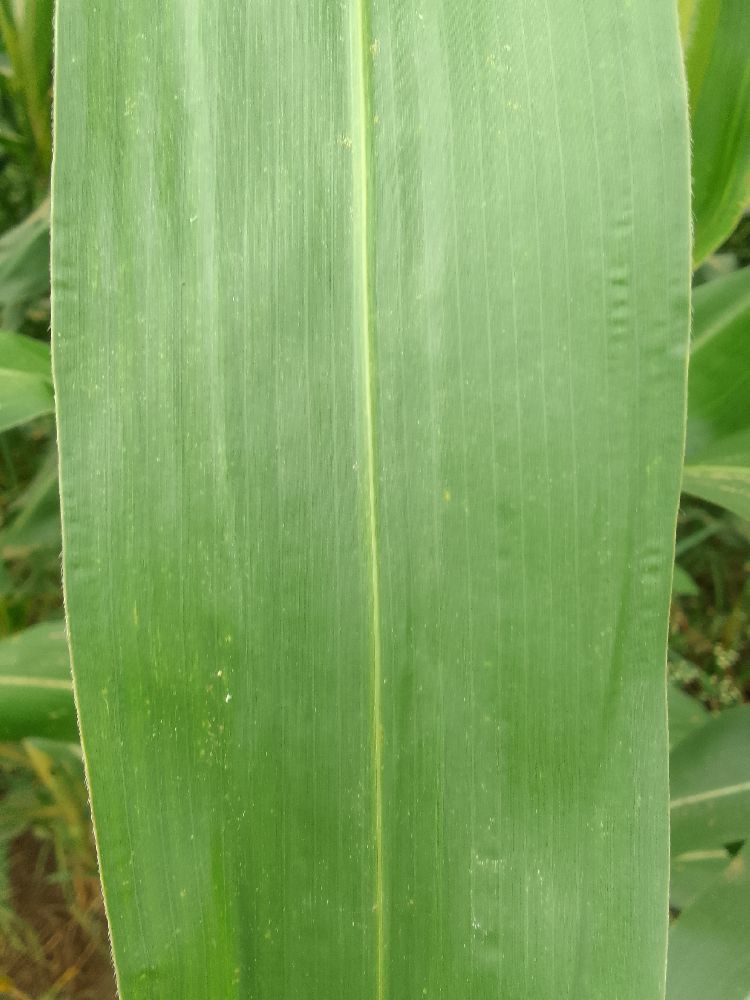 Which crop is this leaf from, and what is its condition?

maize, healthy
